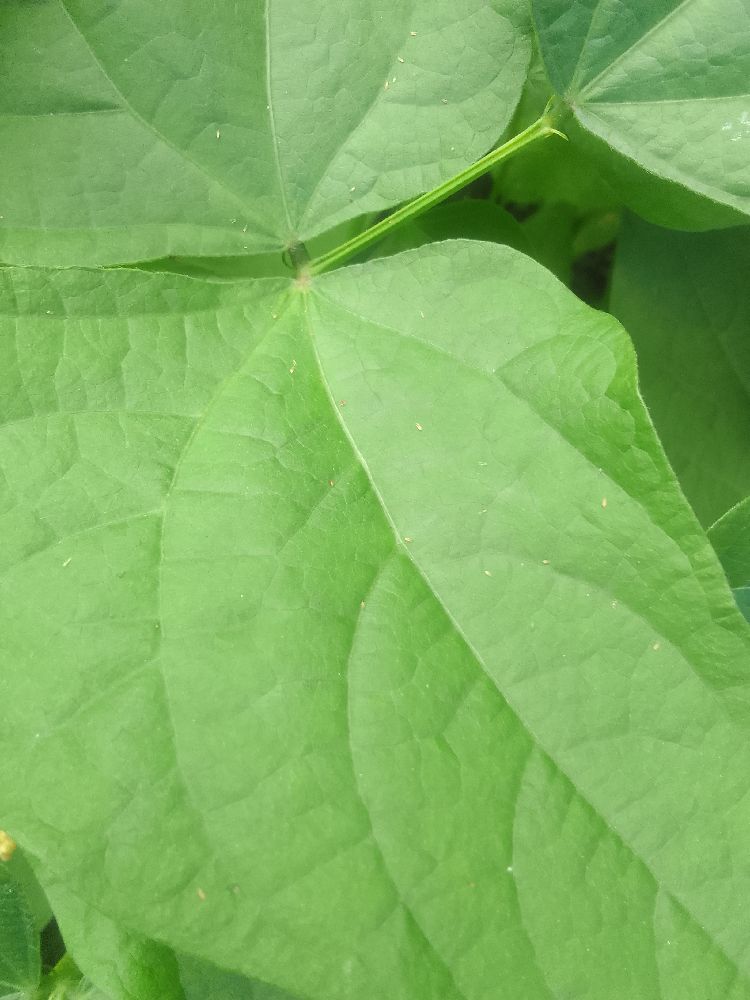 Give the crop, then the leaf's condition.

common bean, healthy
